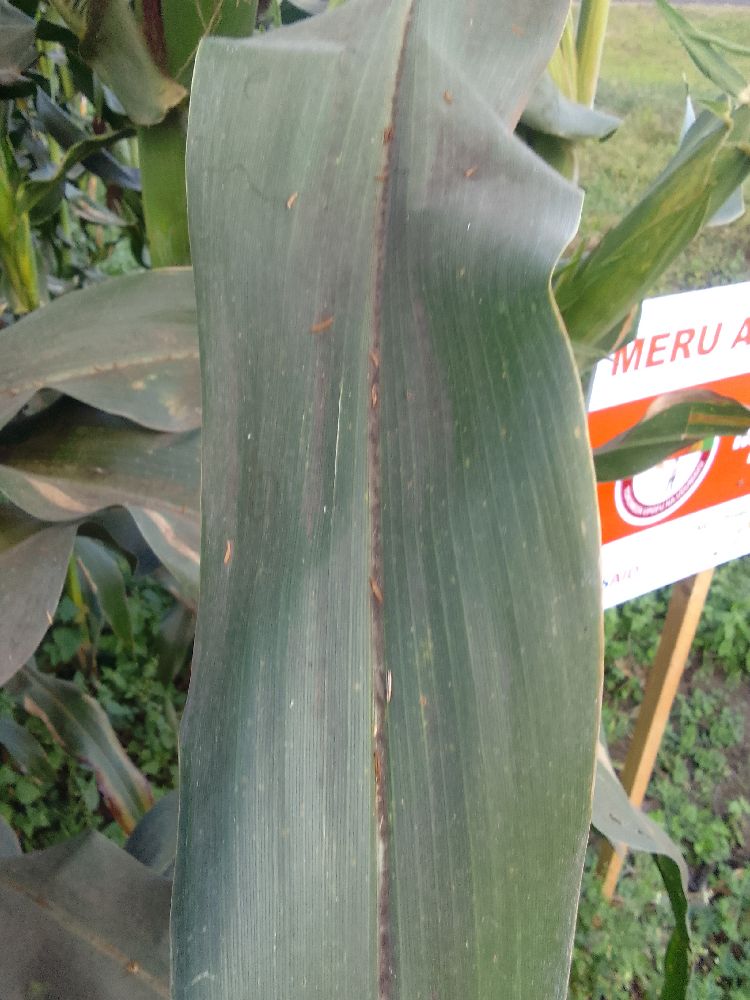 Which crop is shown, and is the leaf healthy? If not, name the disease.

maize, healthy
